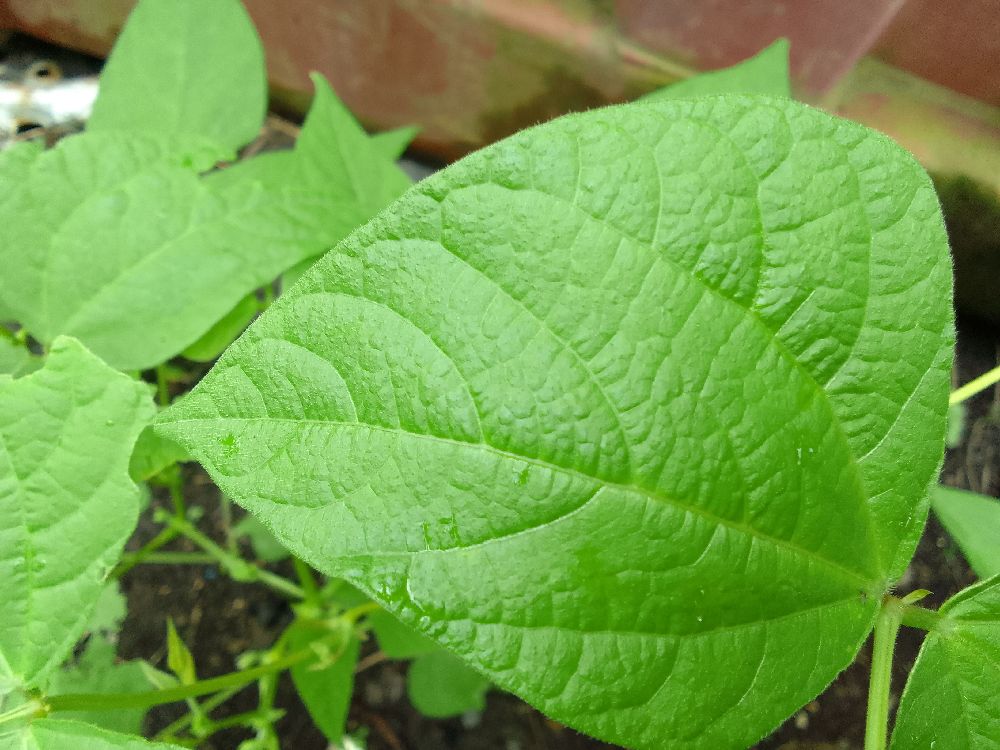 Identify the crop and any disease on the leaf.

common bean, healthy
